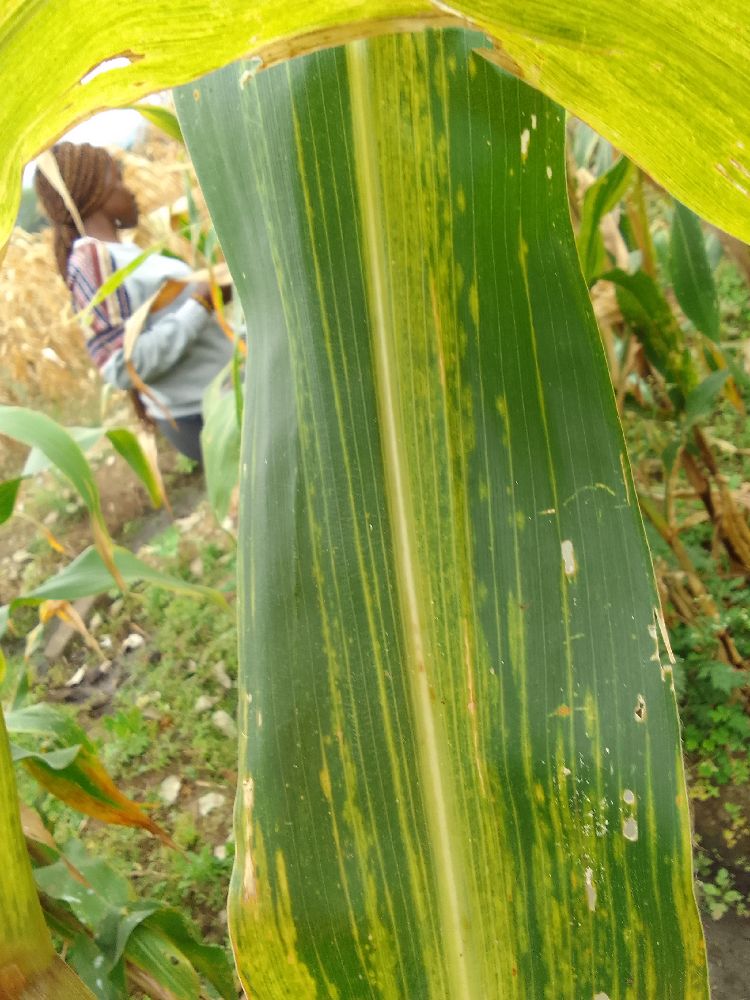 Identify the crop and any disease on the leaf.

maize, maize lethal necrosis
